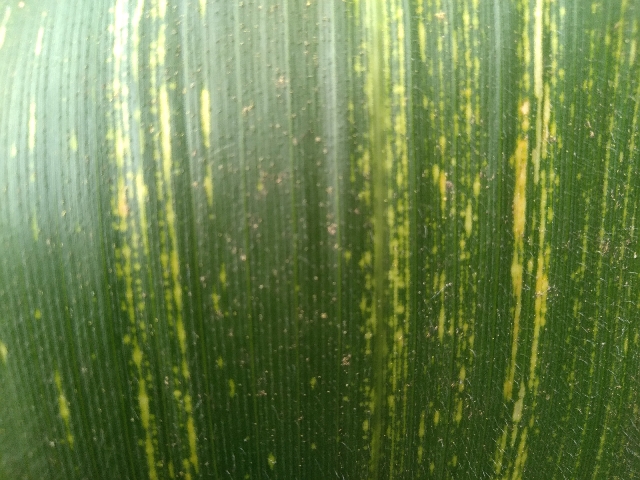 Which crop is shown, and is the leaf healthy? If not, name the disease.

maize, maize streak virus
